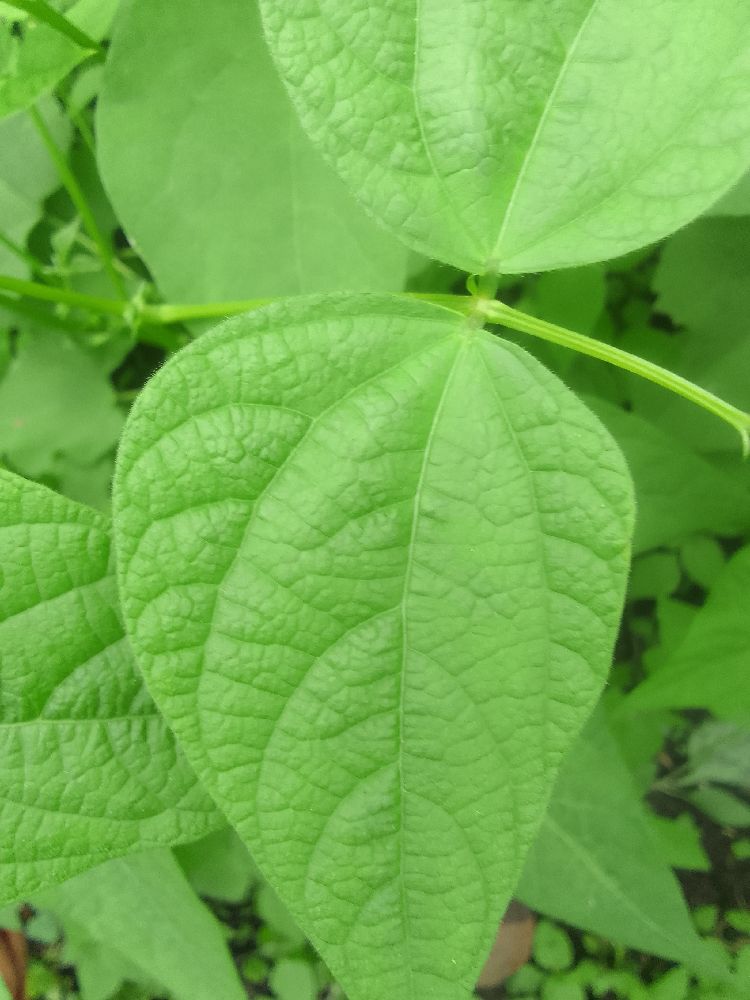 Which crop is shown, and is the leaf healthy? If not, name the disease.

common bean, healthy
